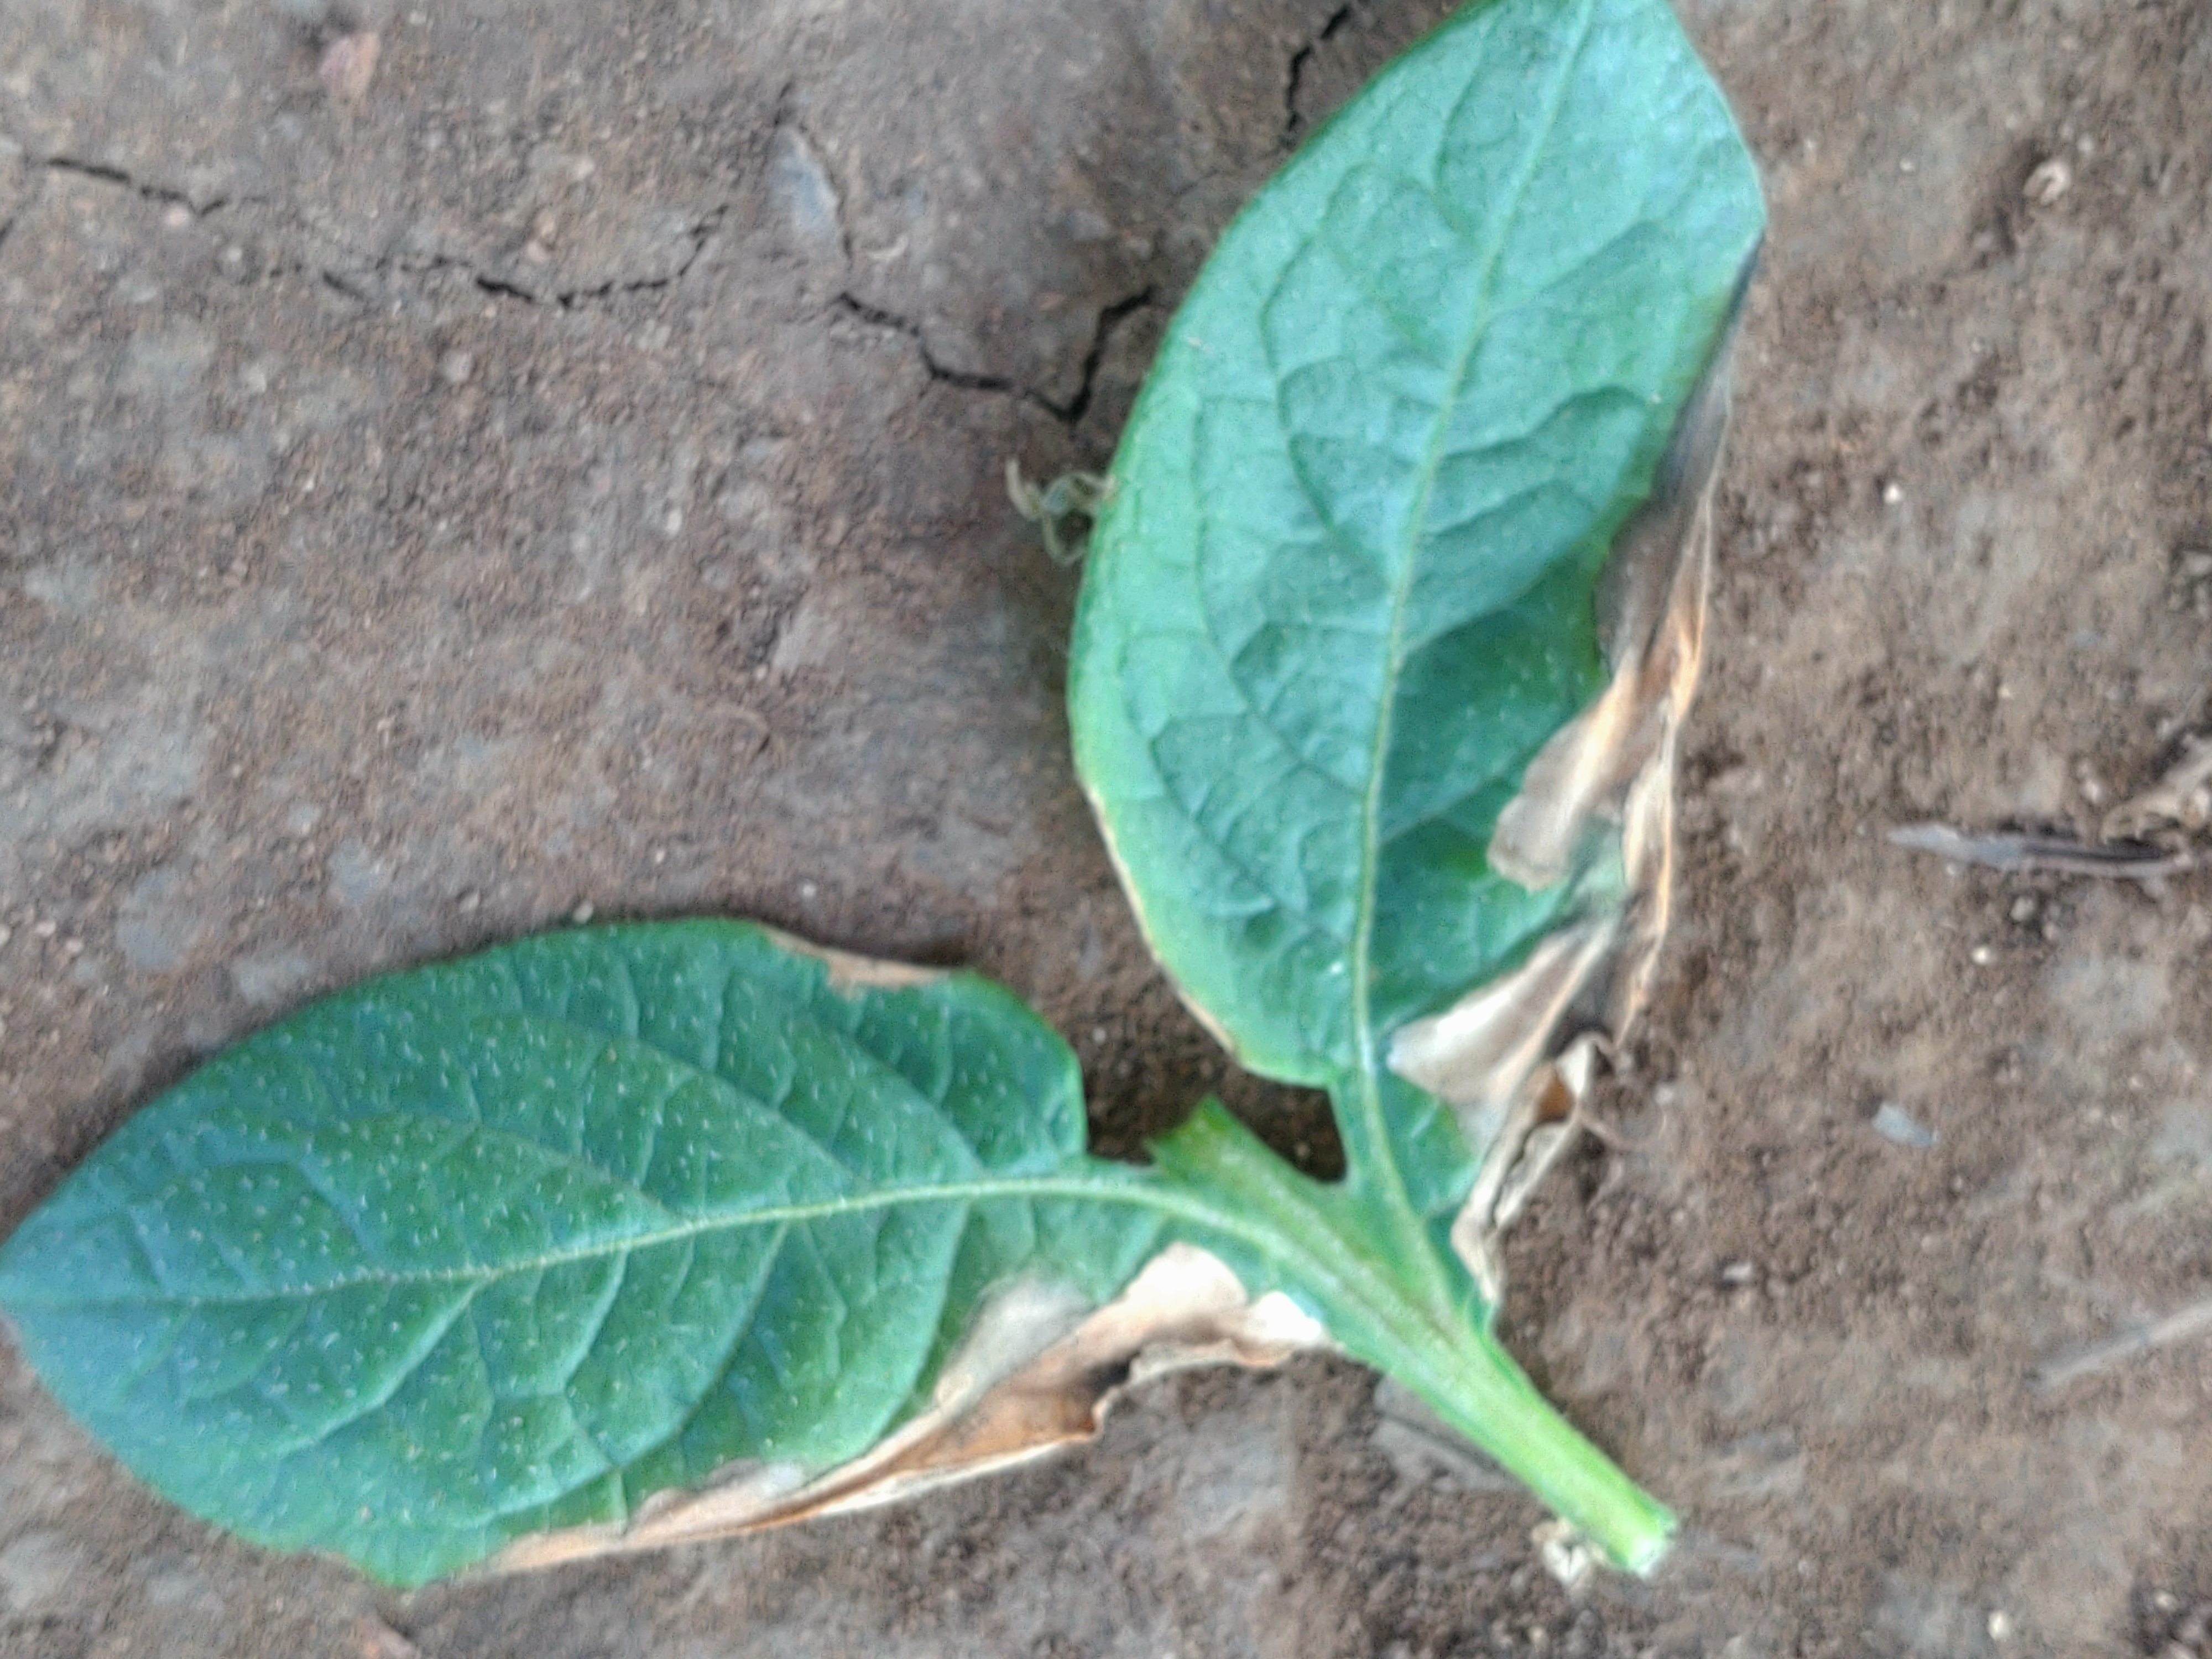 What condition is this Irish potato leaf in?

early blight
